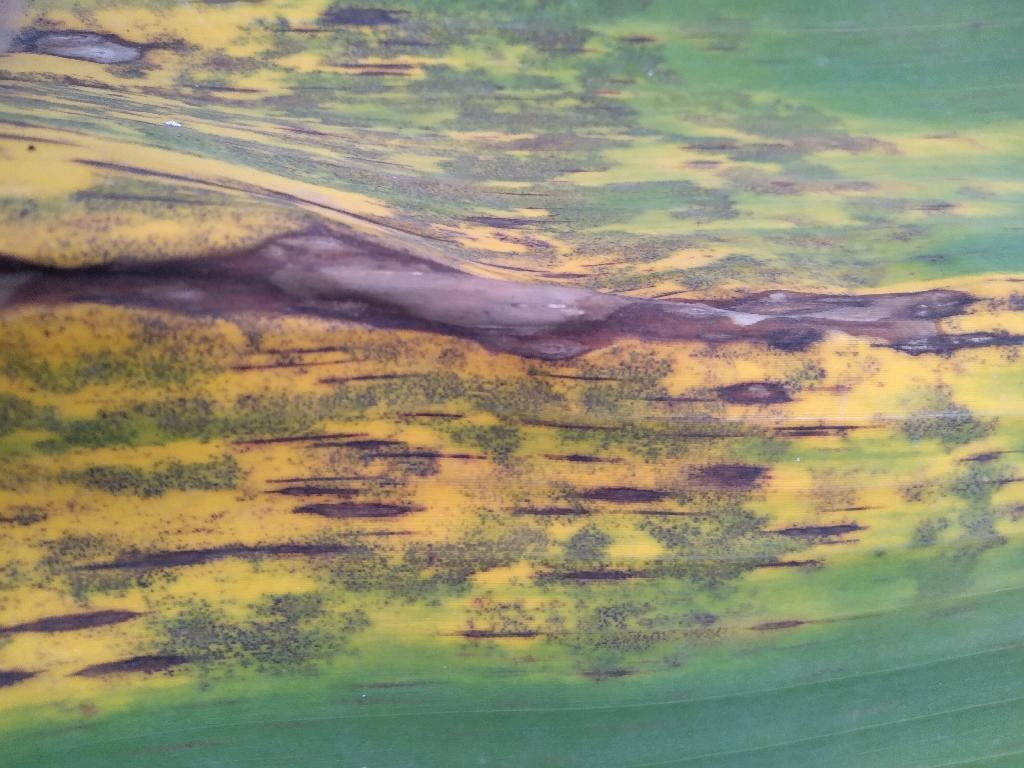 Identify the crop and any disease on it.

banana, black sigatoka
